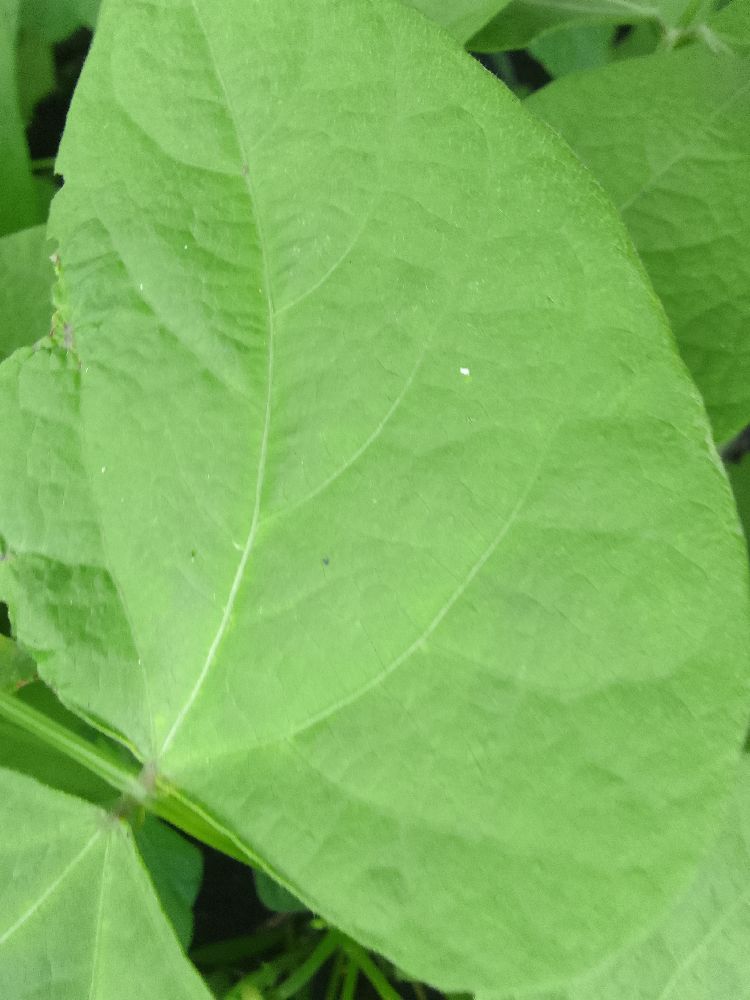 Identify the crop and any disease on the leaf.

common bean, healthy
